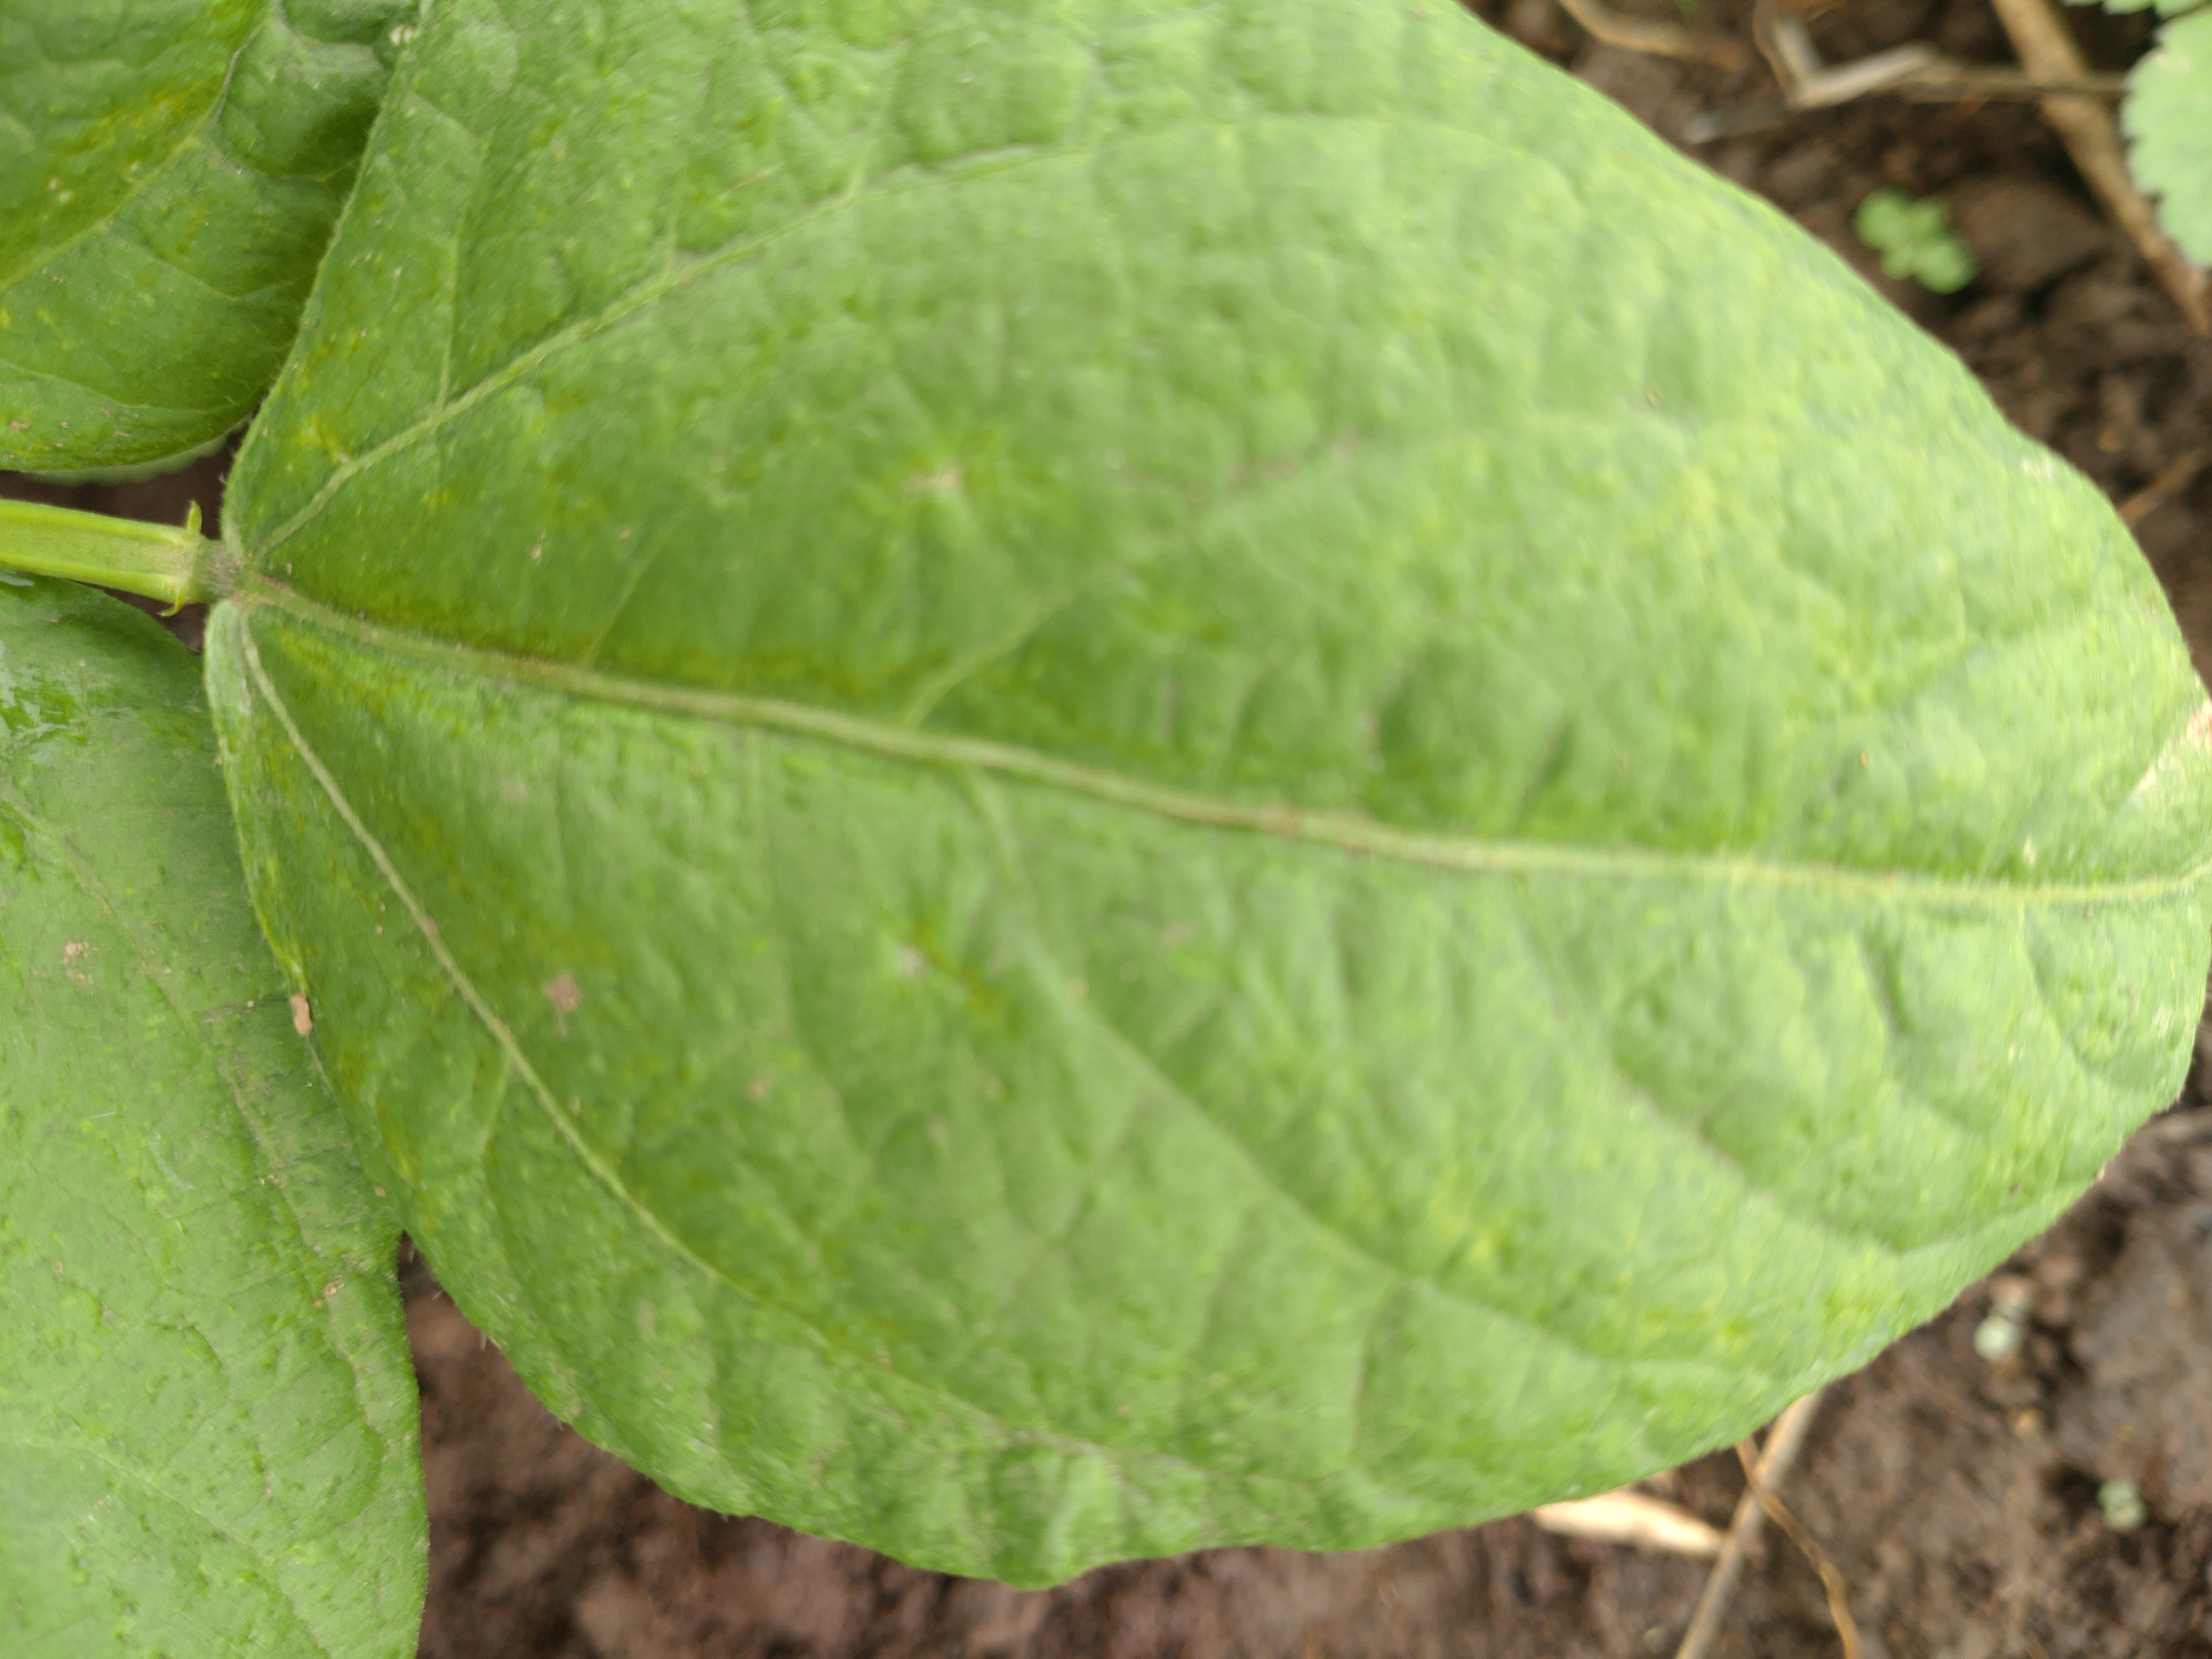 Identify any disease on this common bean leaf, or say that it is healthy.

healthy
